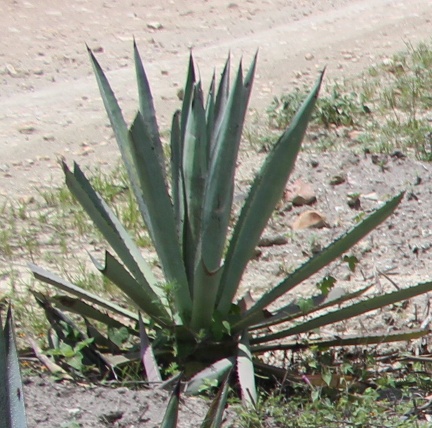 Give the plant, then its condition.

agave, small
